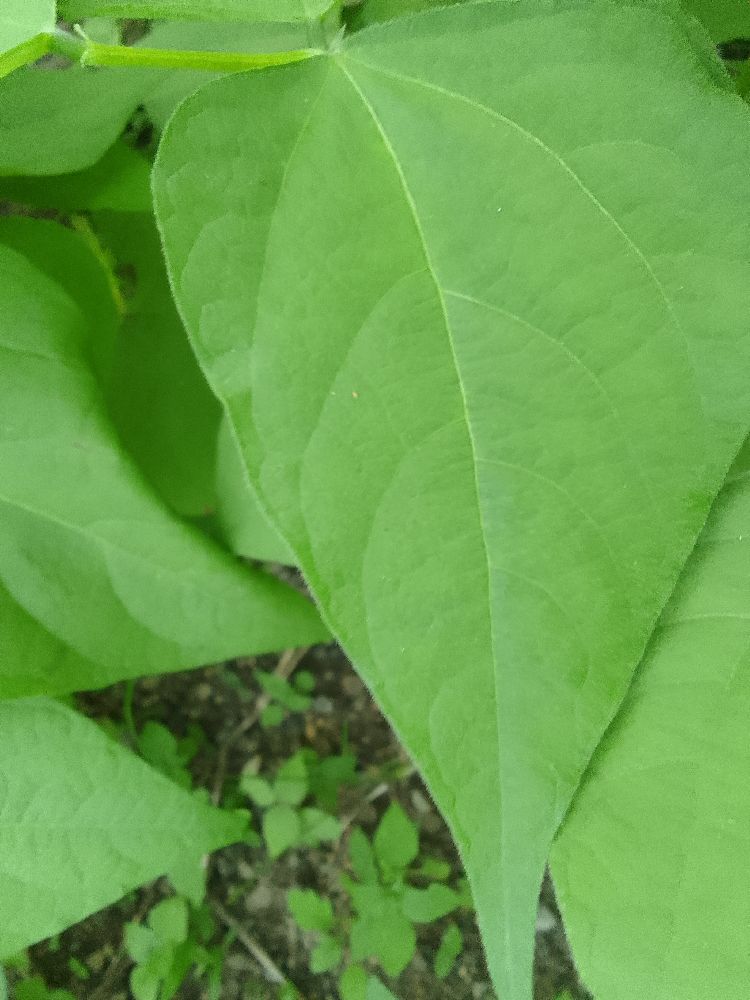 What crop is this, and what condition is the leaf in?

common bean, healthy
